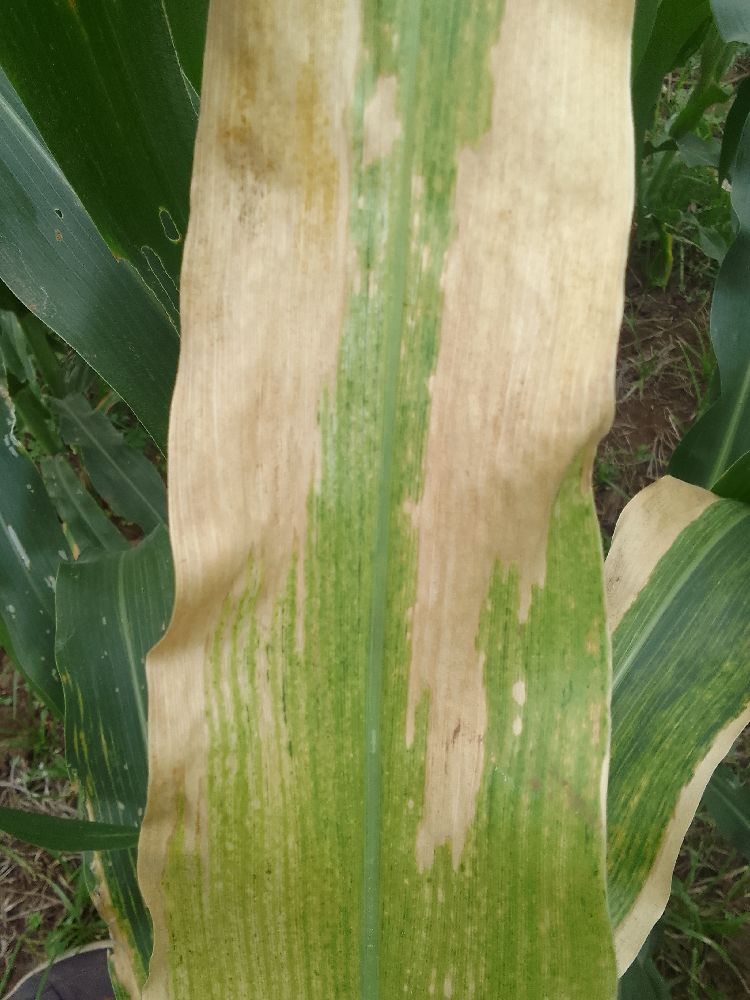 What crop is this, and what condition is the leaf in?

maize, maize lethal necrosis
